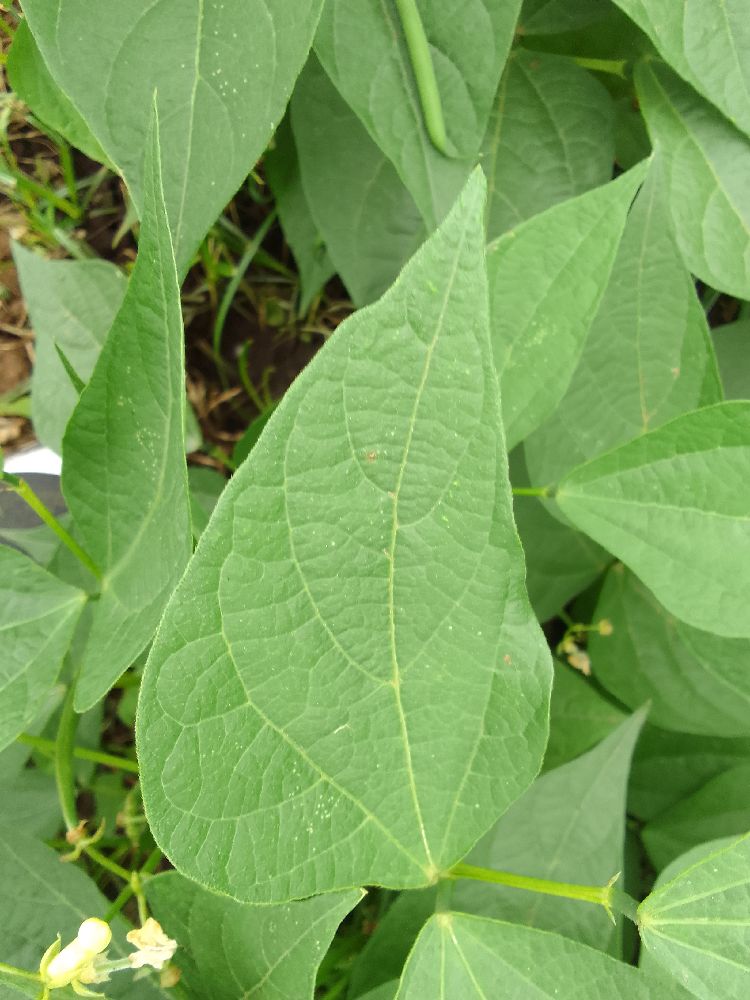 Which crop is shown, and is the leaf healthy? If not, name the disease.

common bean, healthy
